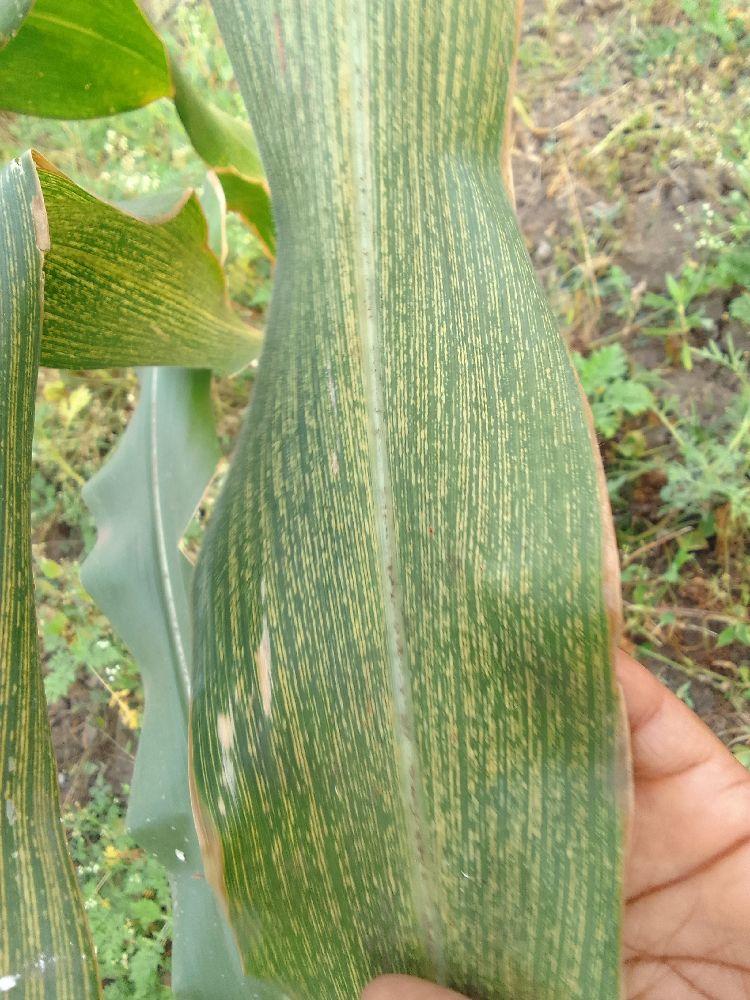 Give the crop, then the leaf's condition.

maize, maize streak virus
